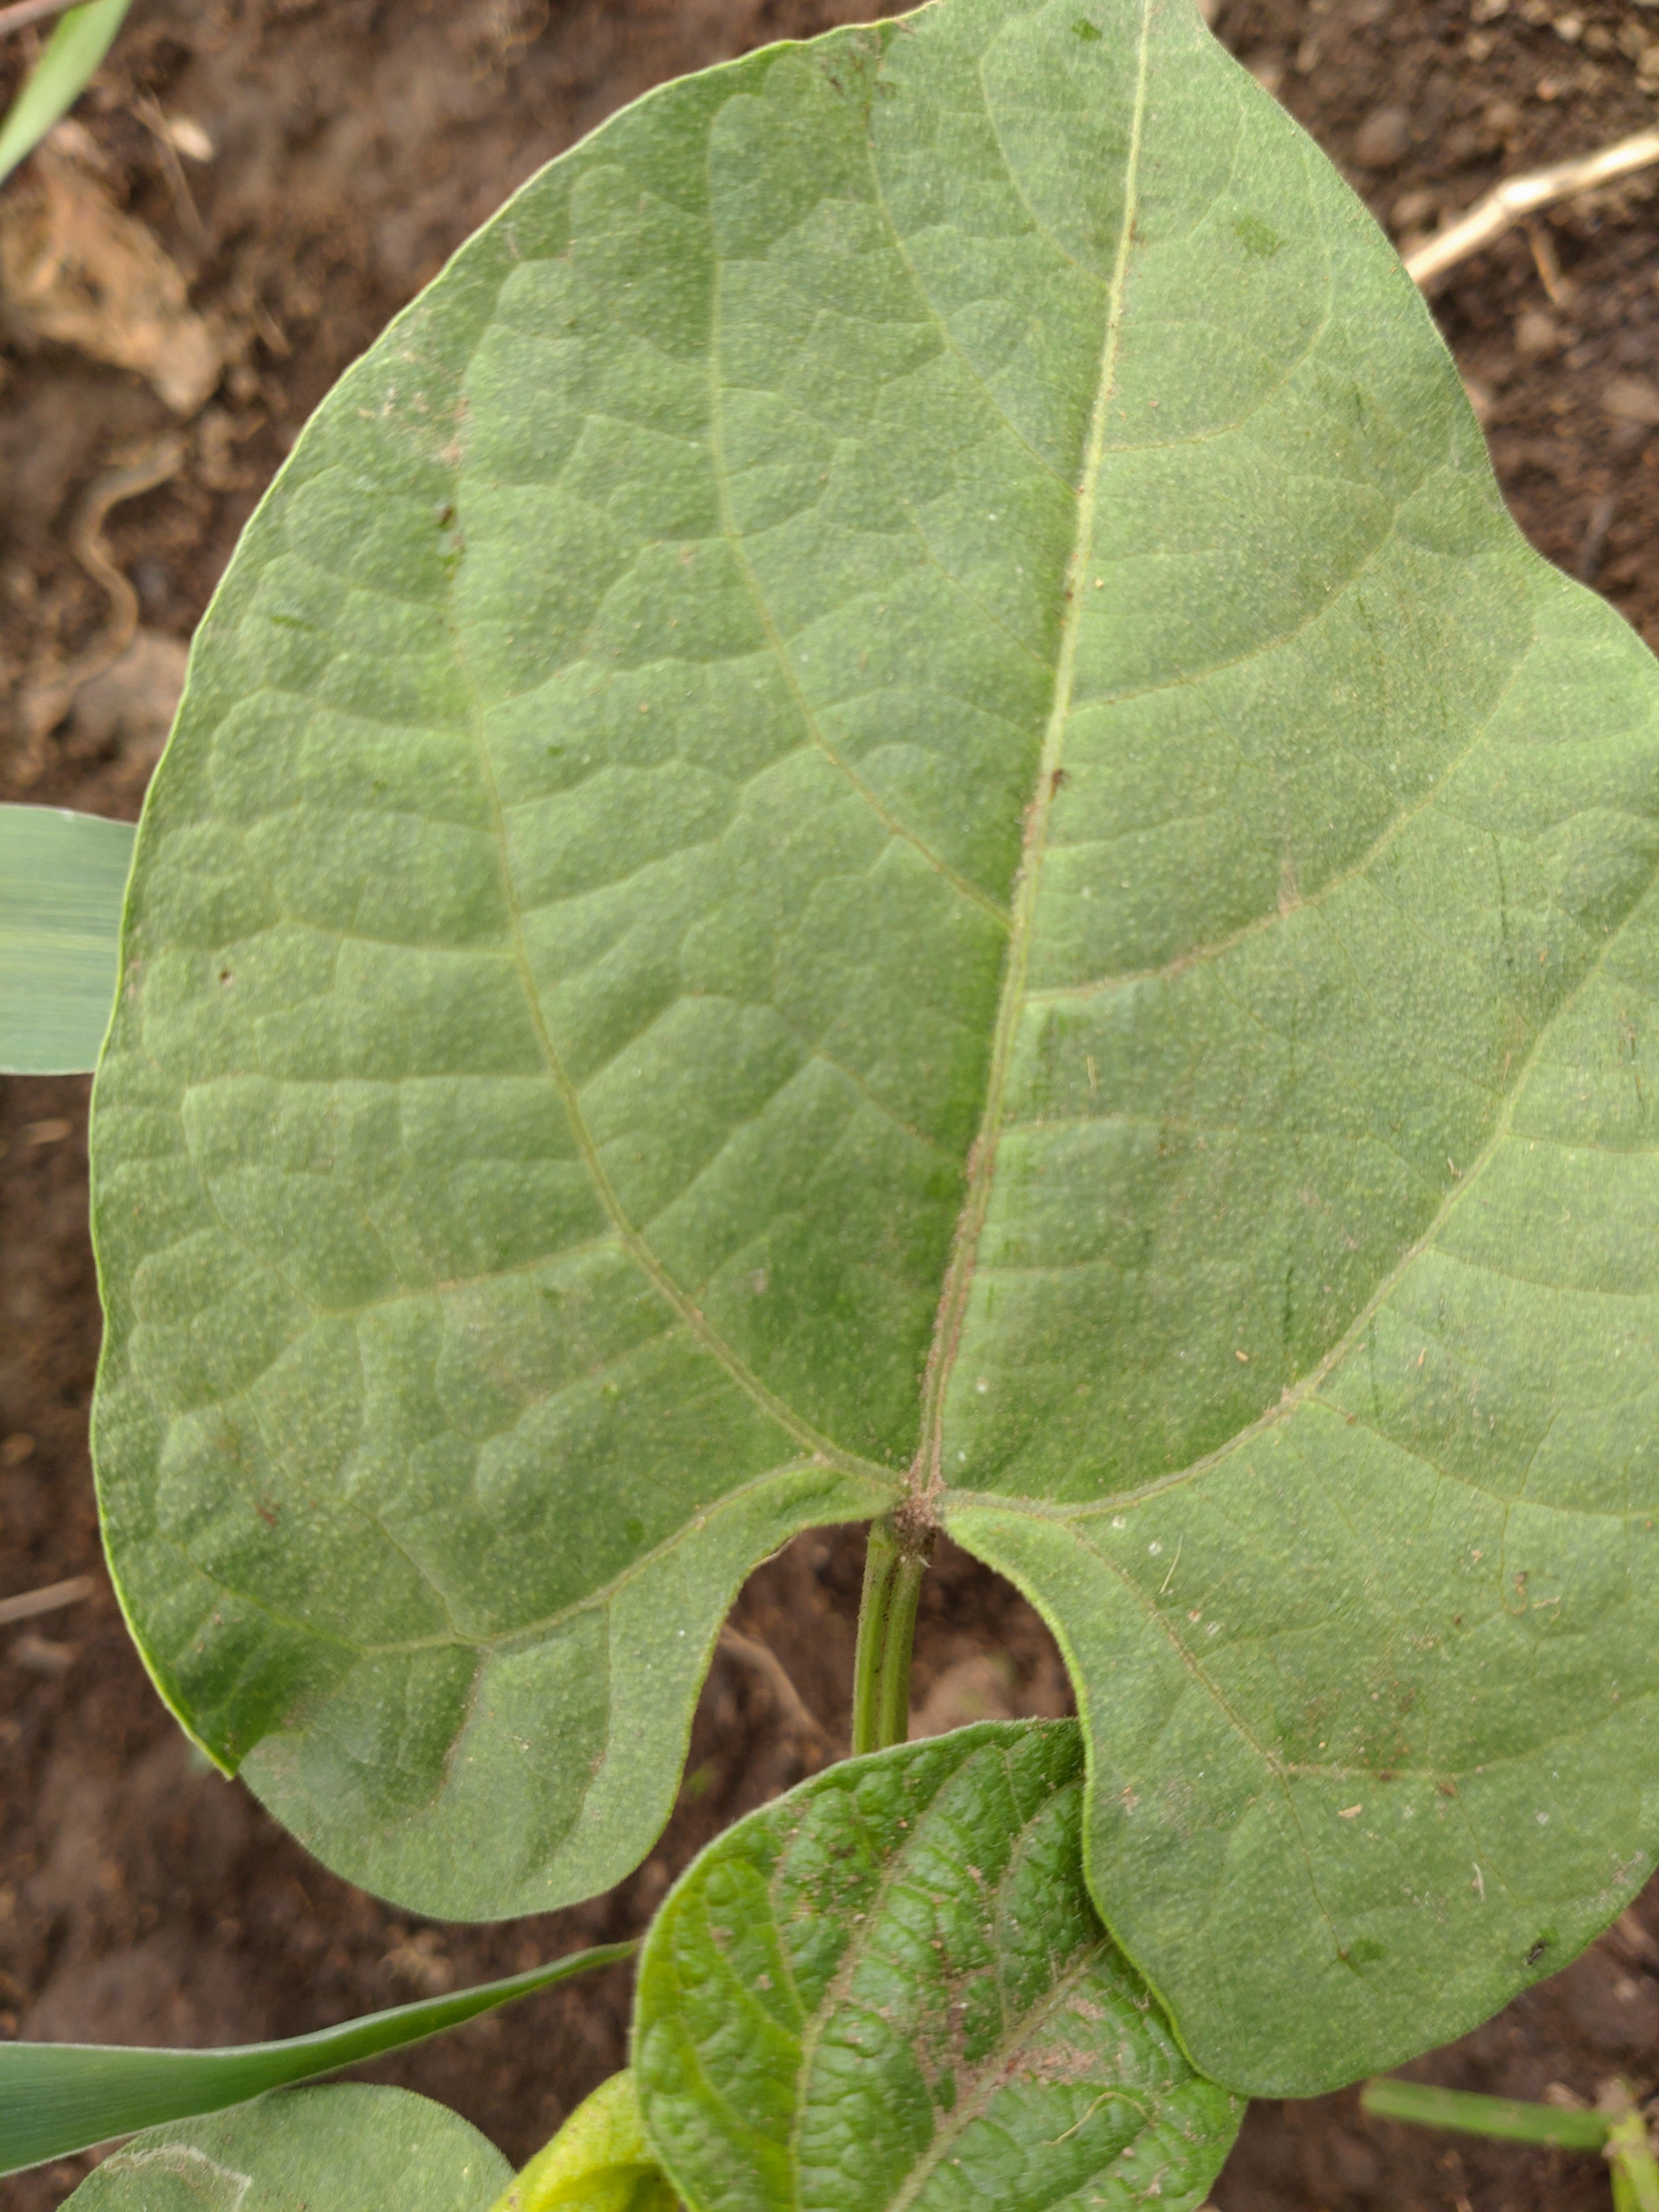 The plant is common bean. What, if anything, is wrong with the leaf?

healthy
